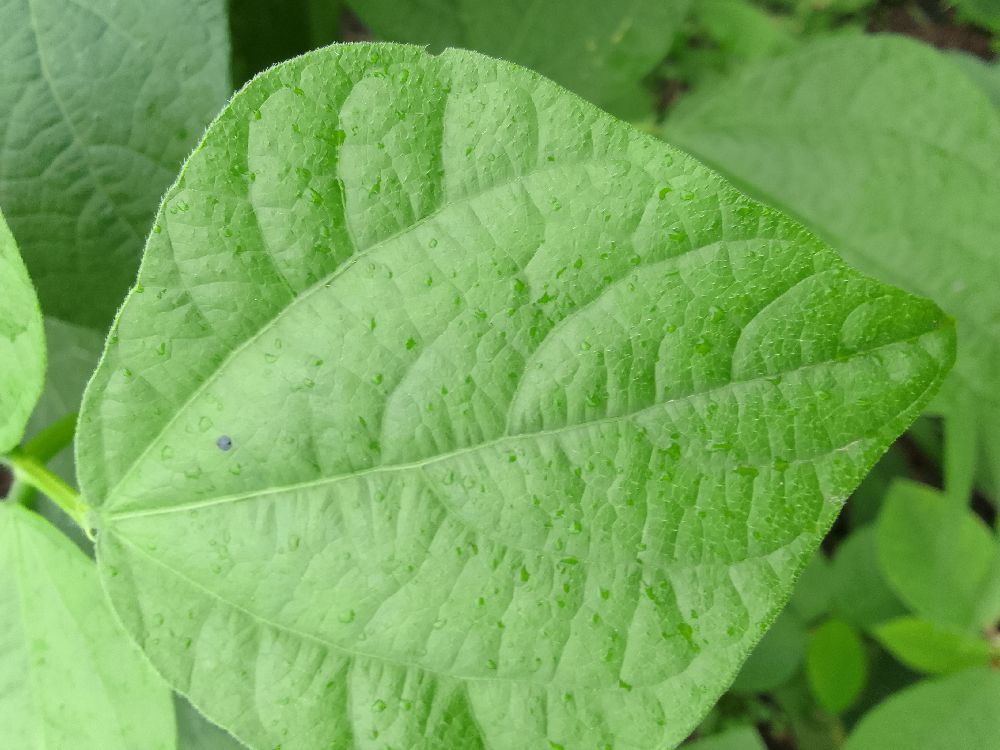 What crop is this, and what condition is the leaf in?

common bean, healthy
